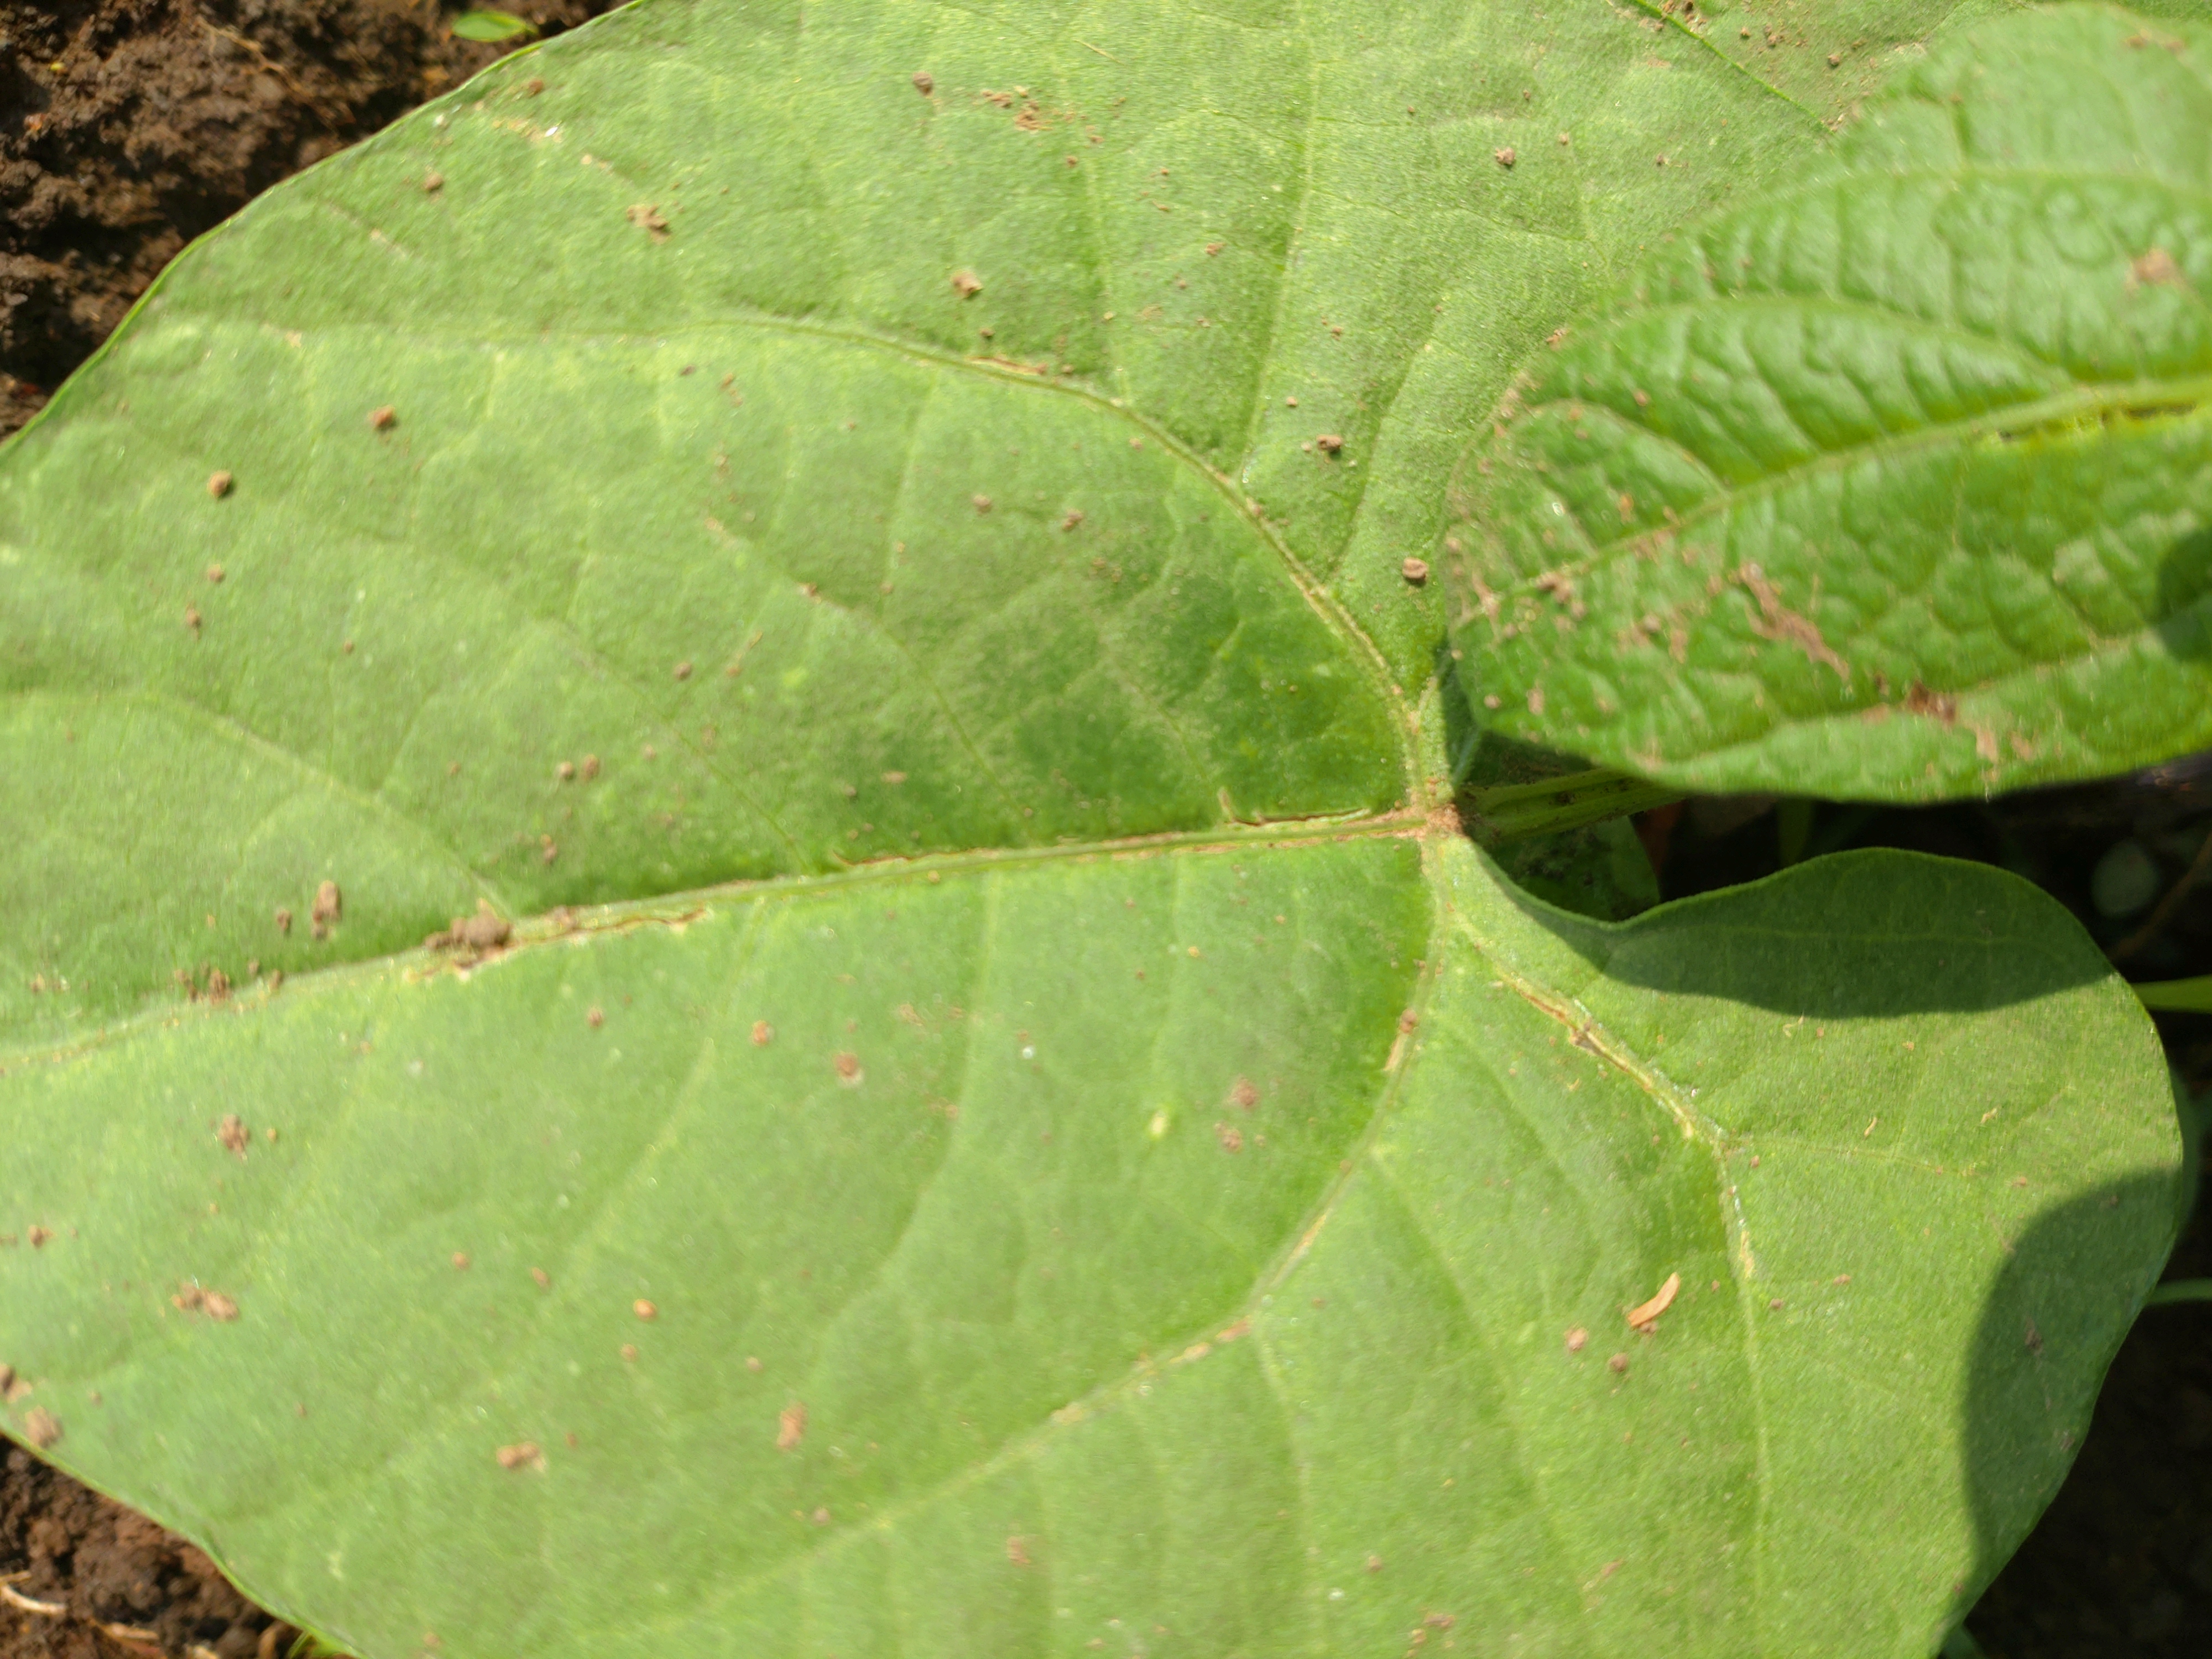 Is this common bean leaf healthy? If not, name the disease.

healthy
